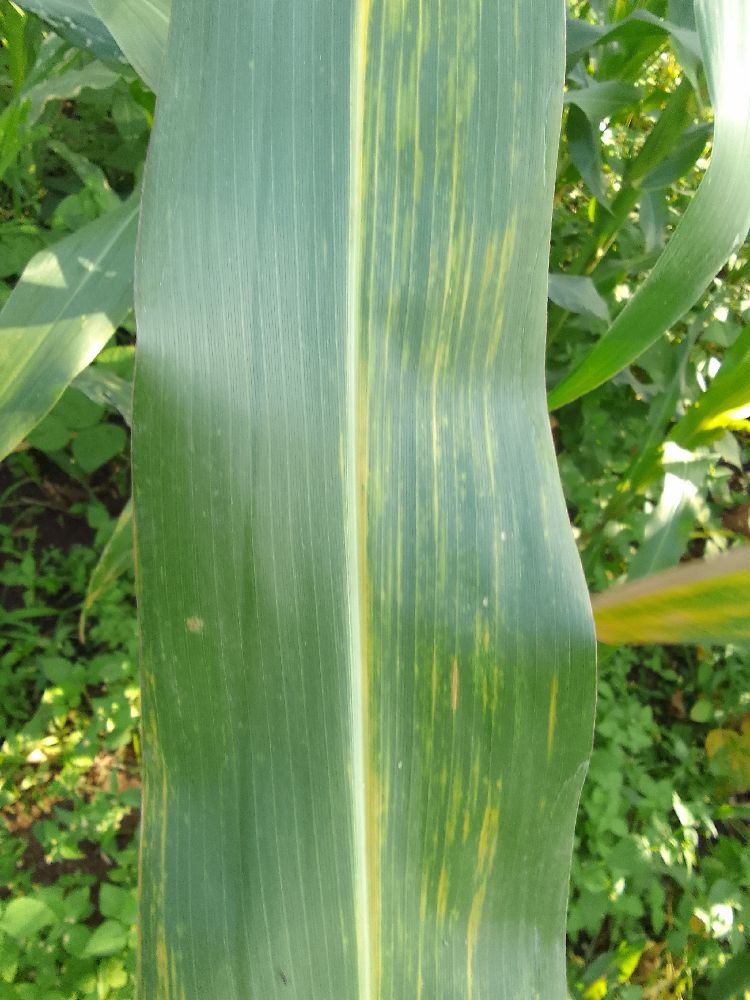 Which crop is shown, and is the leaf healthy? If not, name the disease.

maize, maize lethal necrosis
